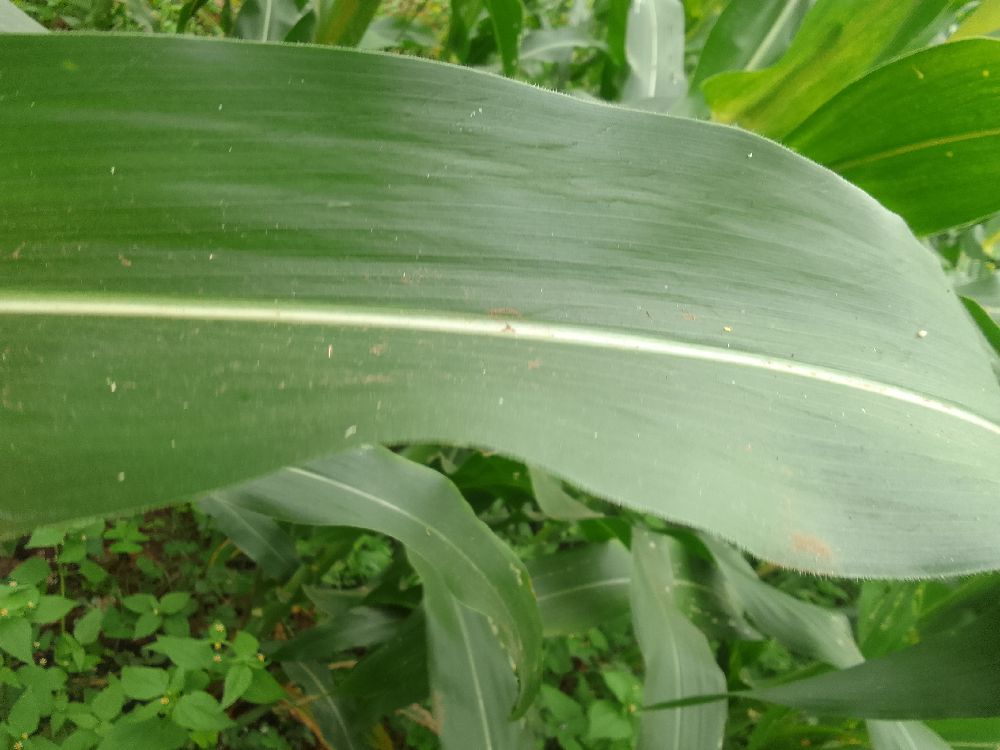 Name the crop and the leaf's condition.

maize, healthy
